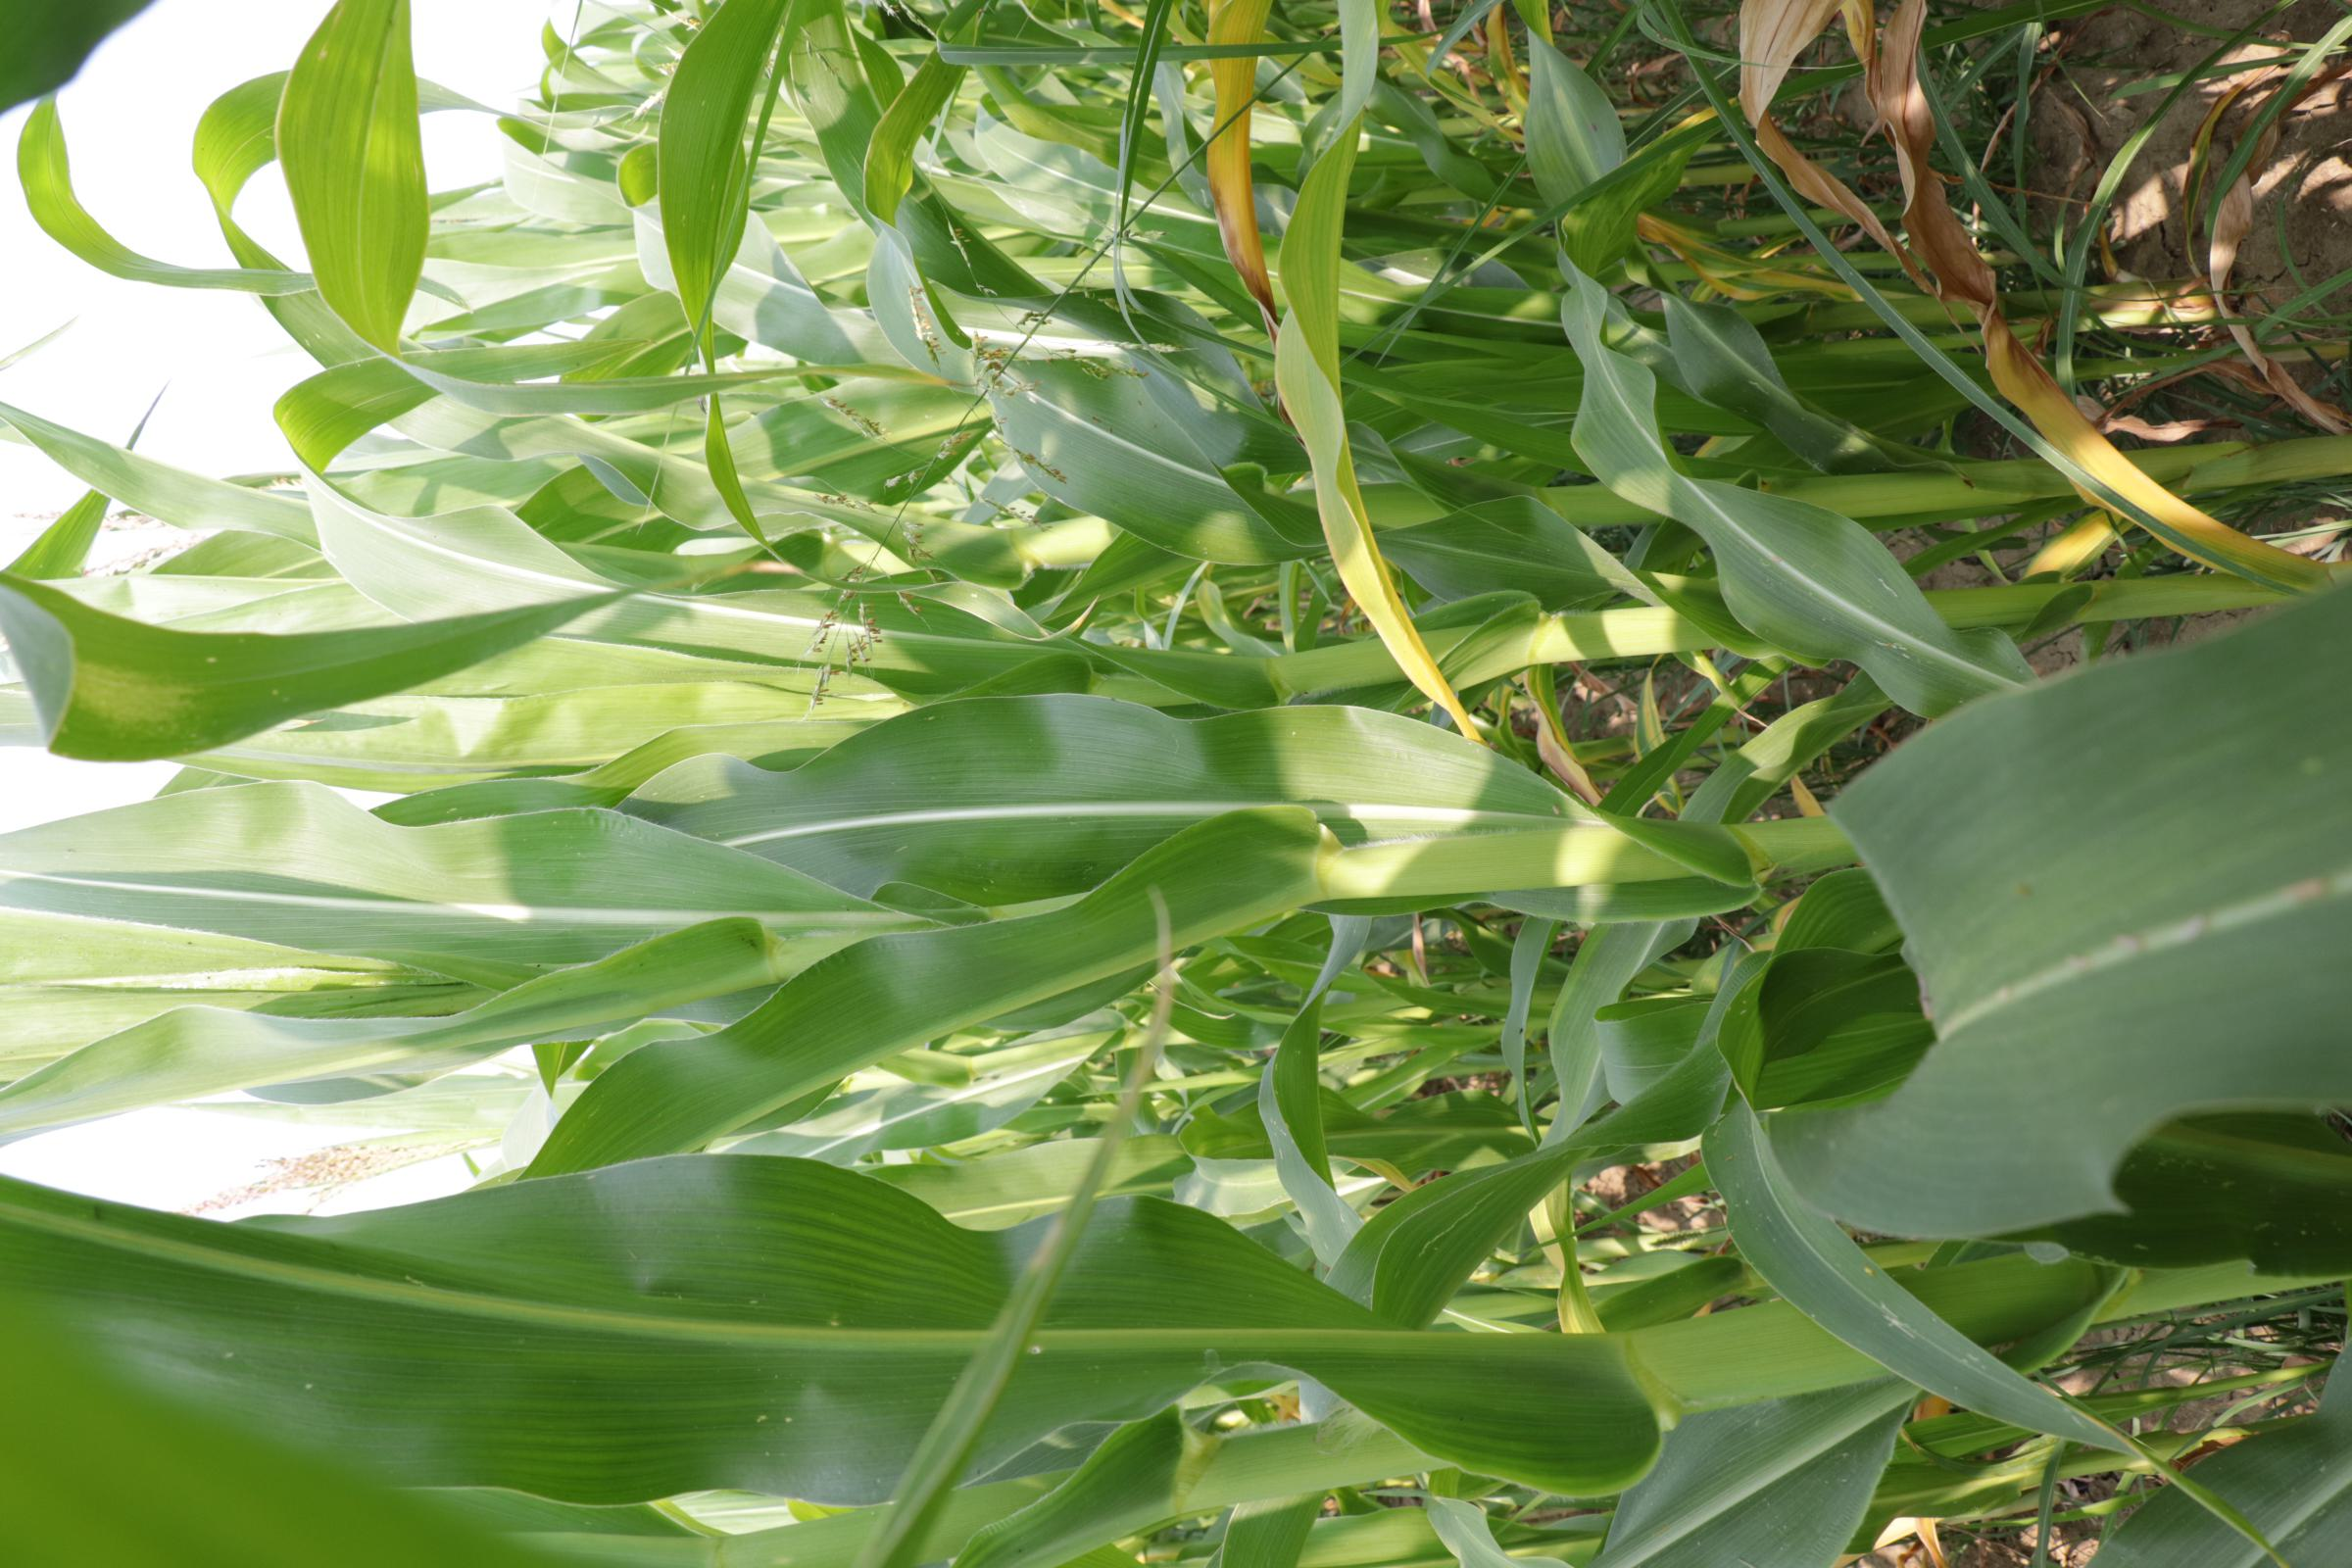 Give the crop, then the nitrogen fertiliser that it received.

maize, reduced nitrogen fertilisation
